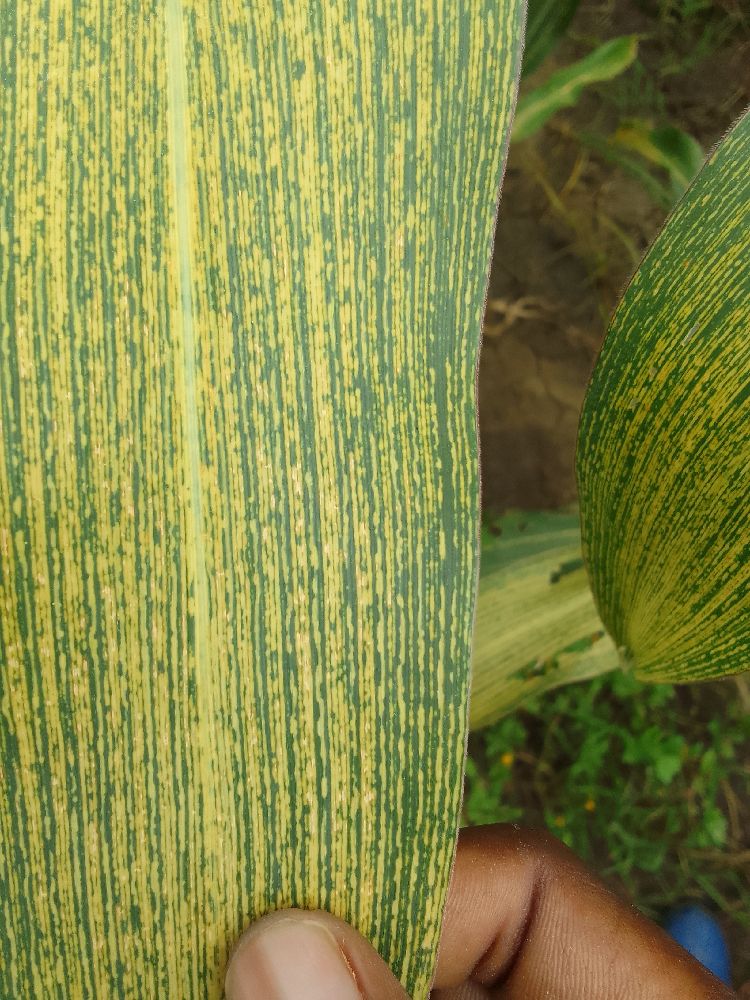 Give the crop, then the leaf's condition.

maize, maize streak virus
